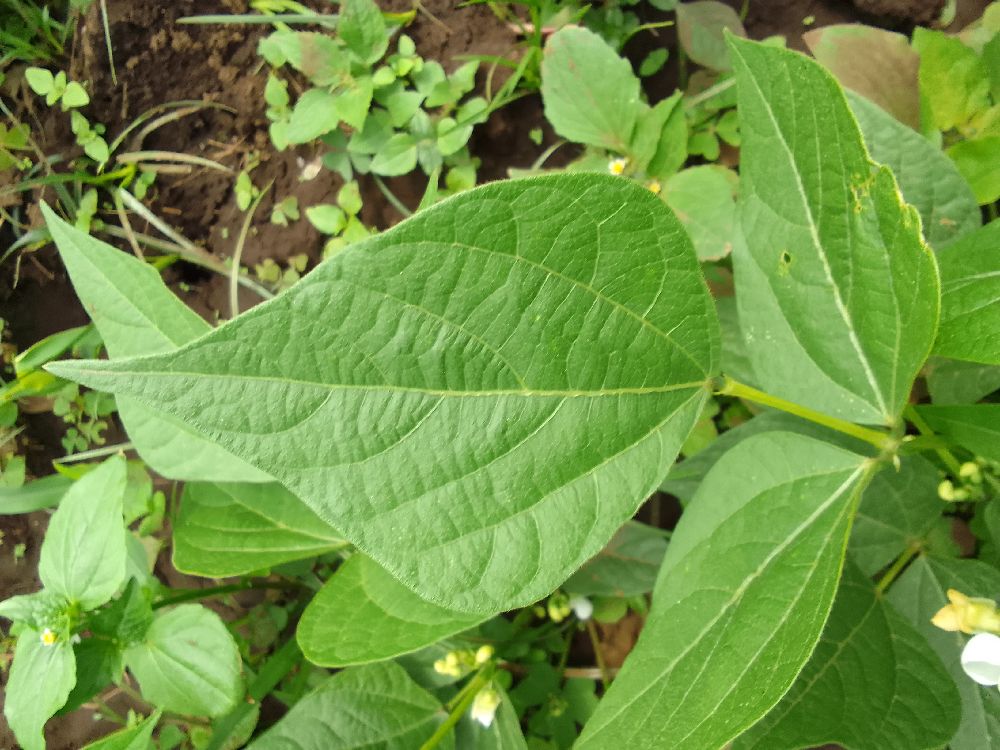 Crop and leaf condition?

common bean, healthy
